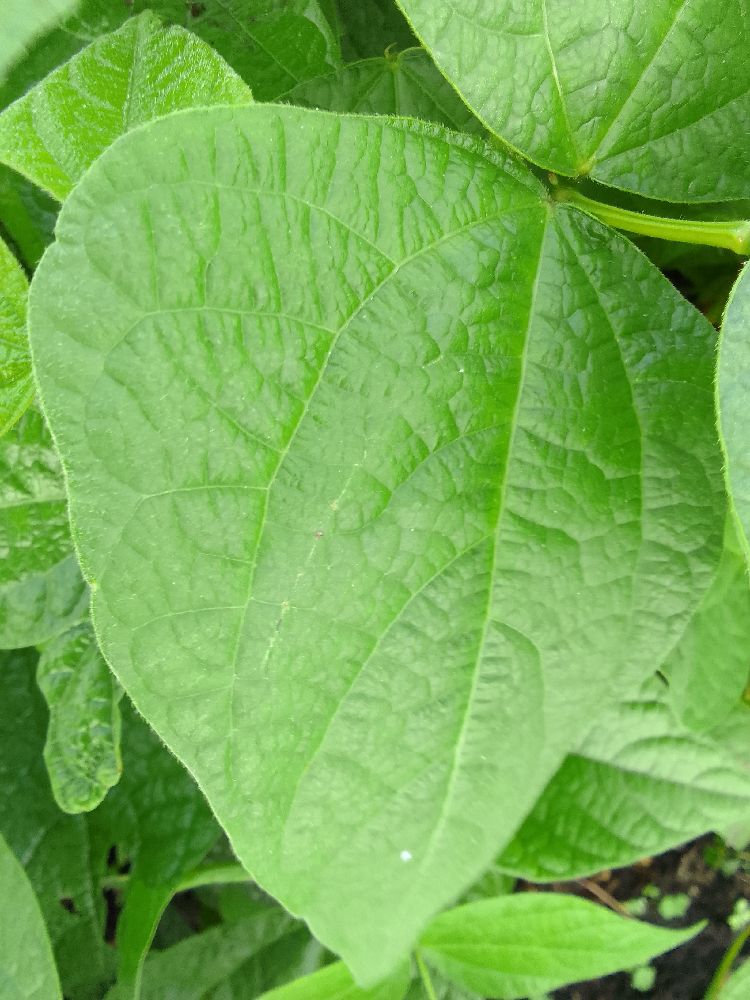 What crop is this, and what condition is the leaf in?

common bean, healthy
